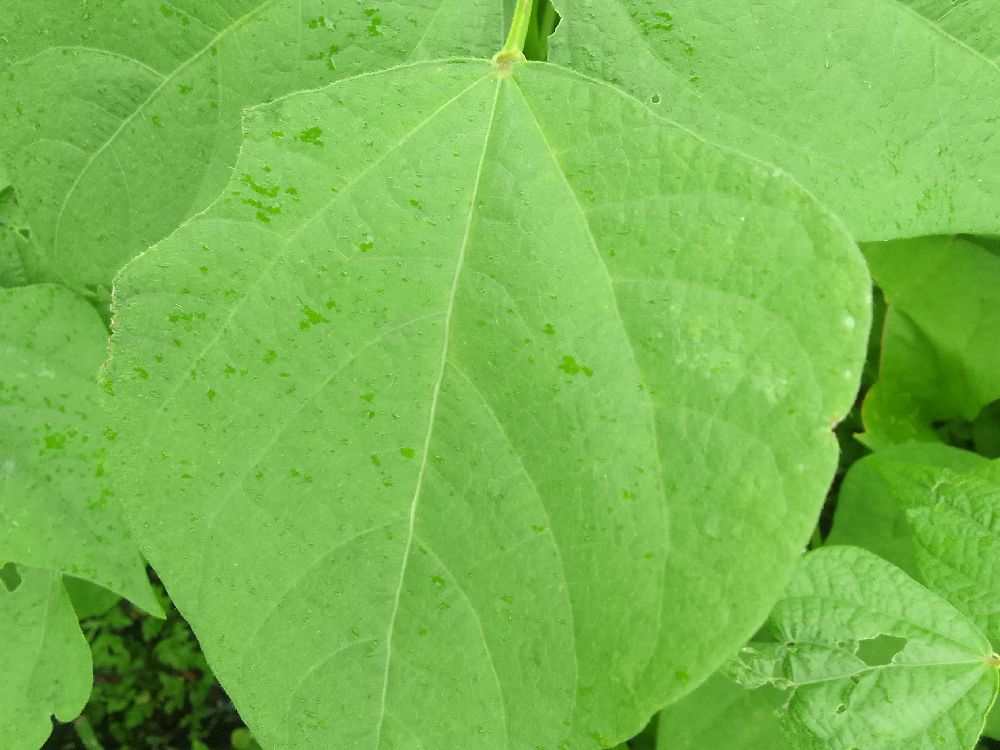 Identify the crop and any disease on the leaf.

common bean, healthy
